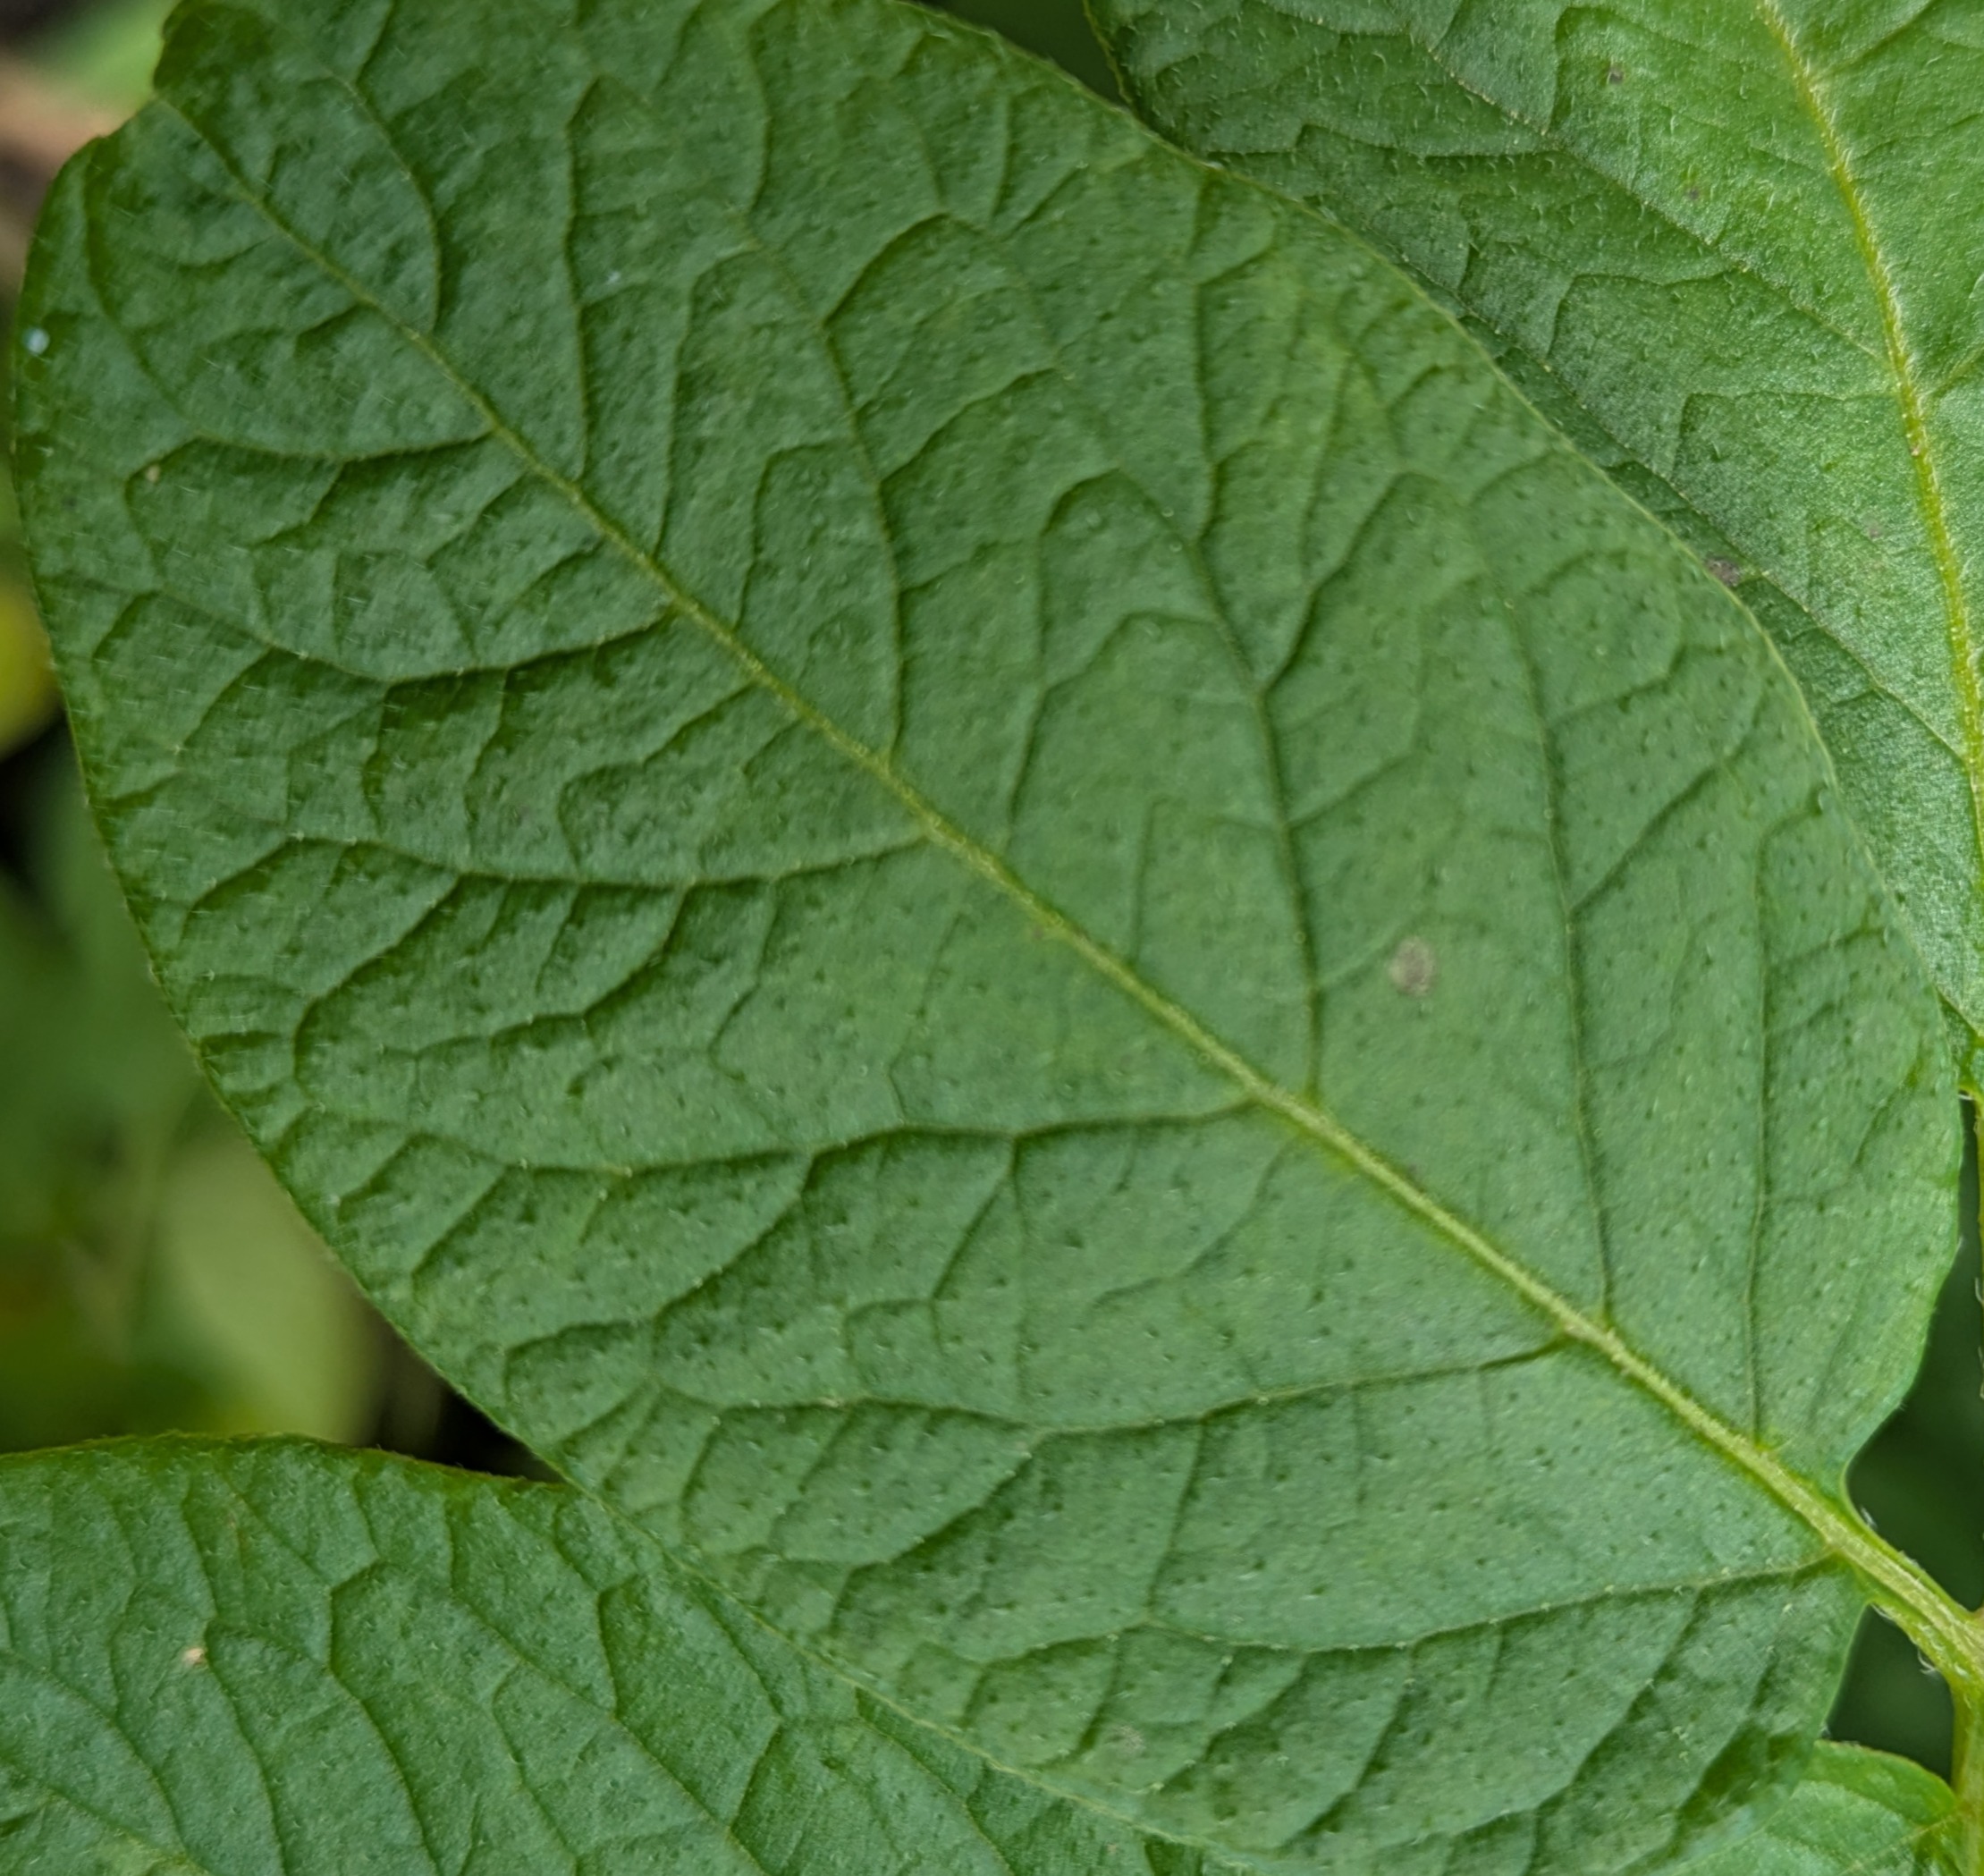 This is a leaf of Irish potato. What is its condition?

healthy
